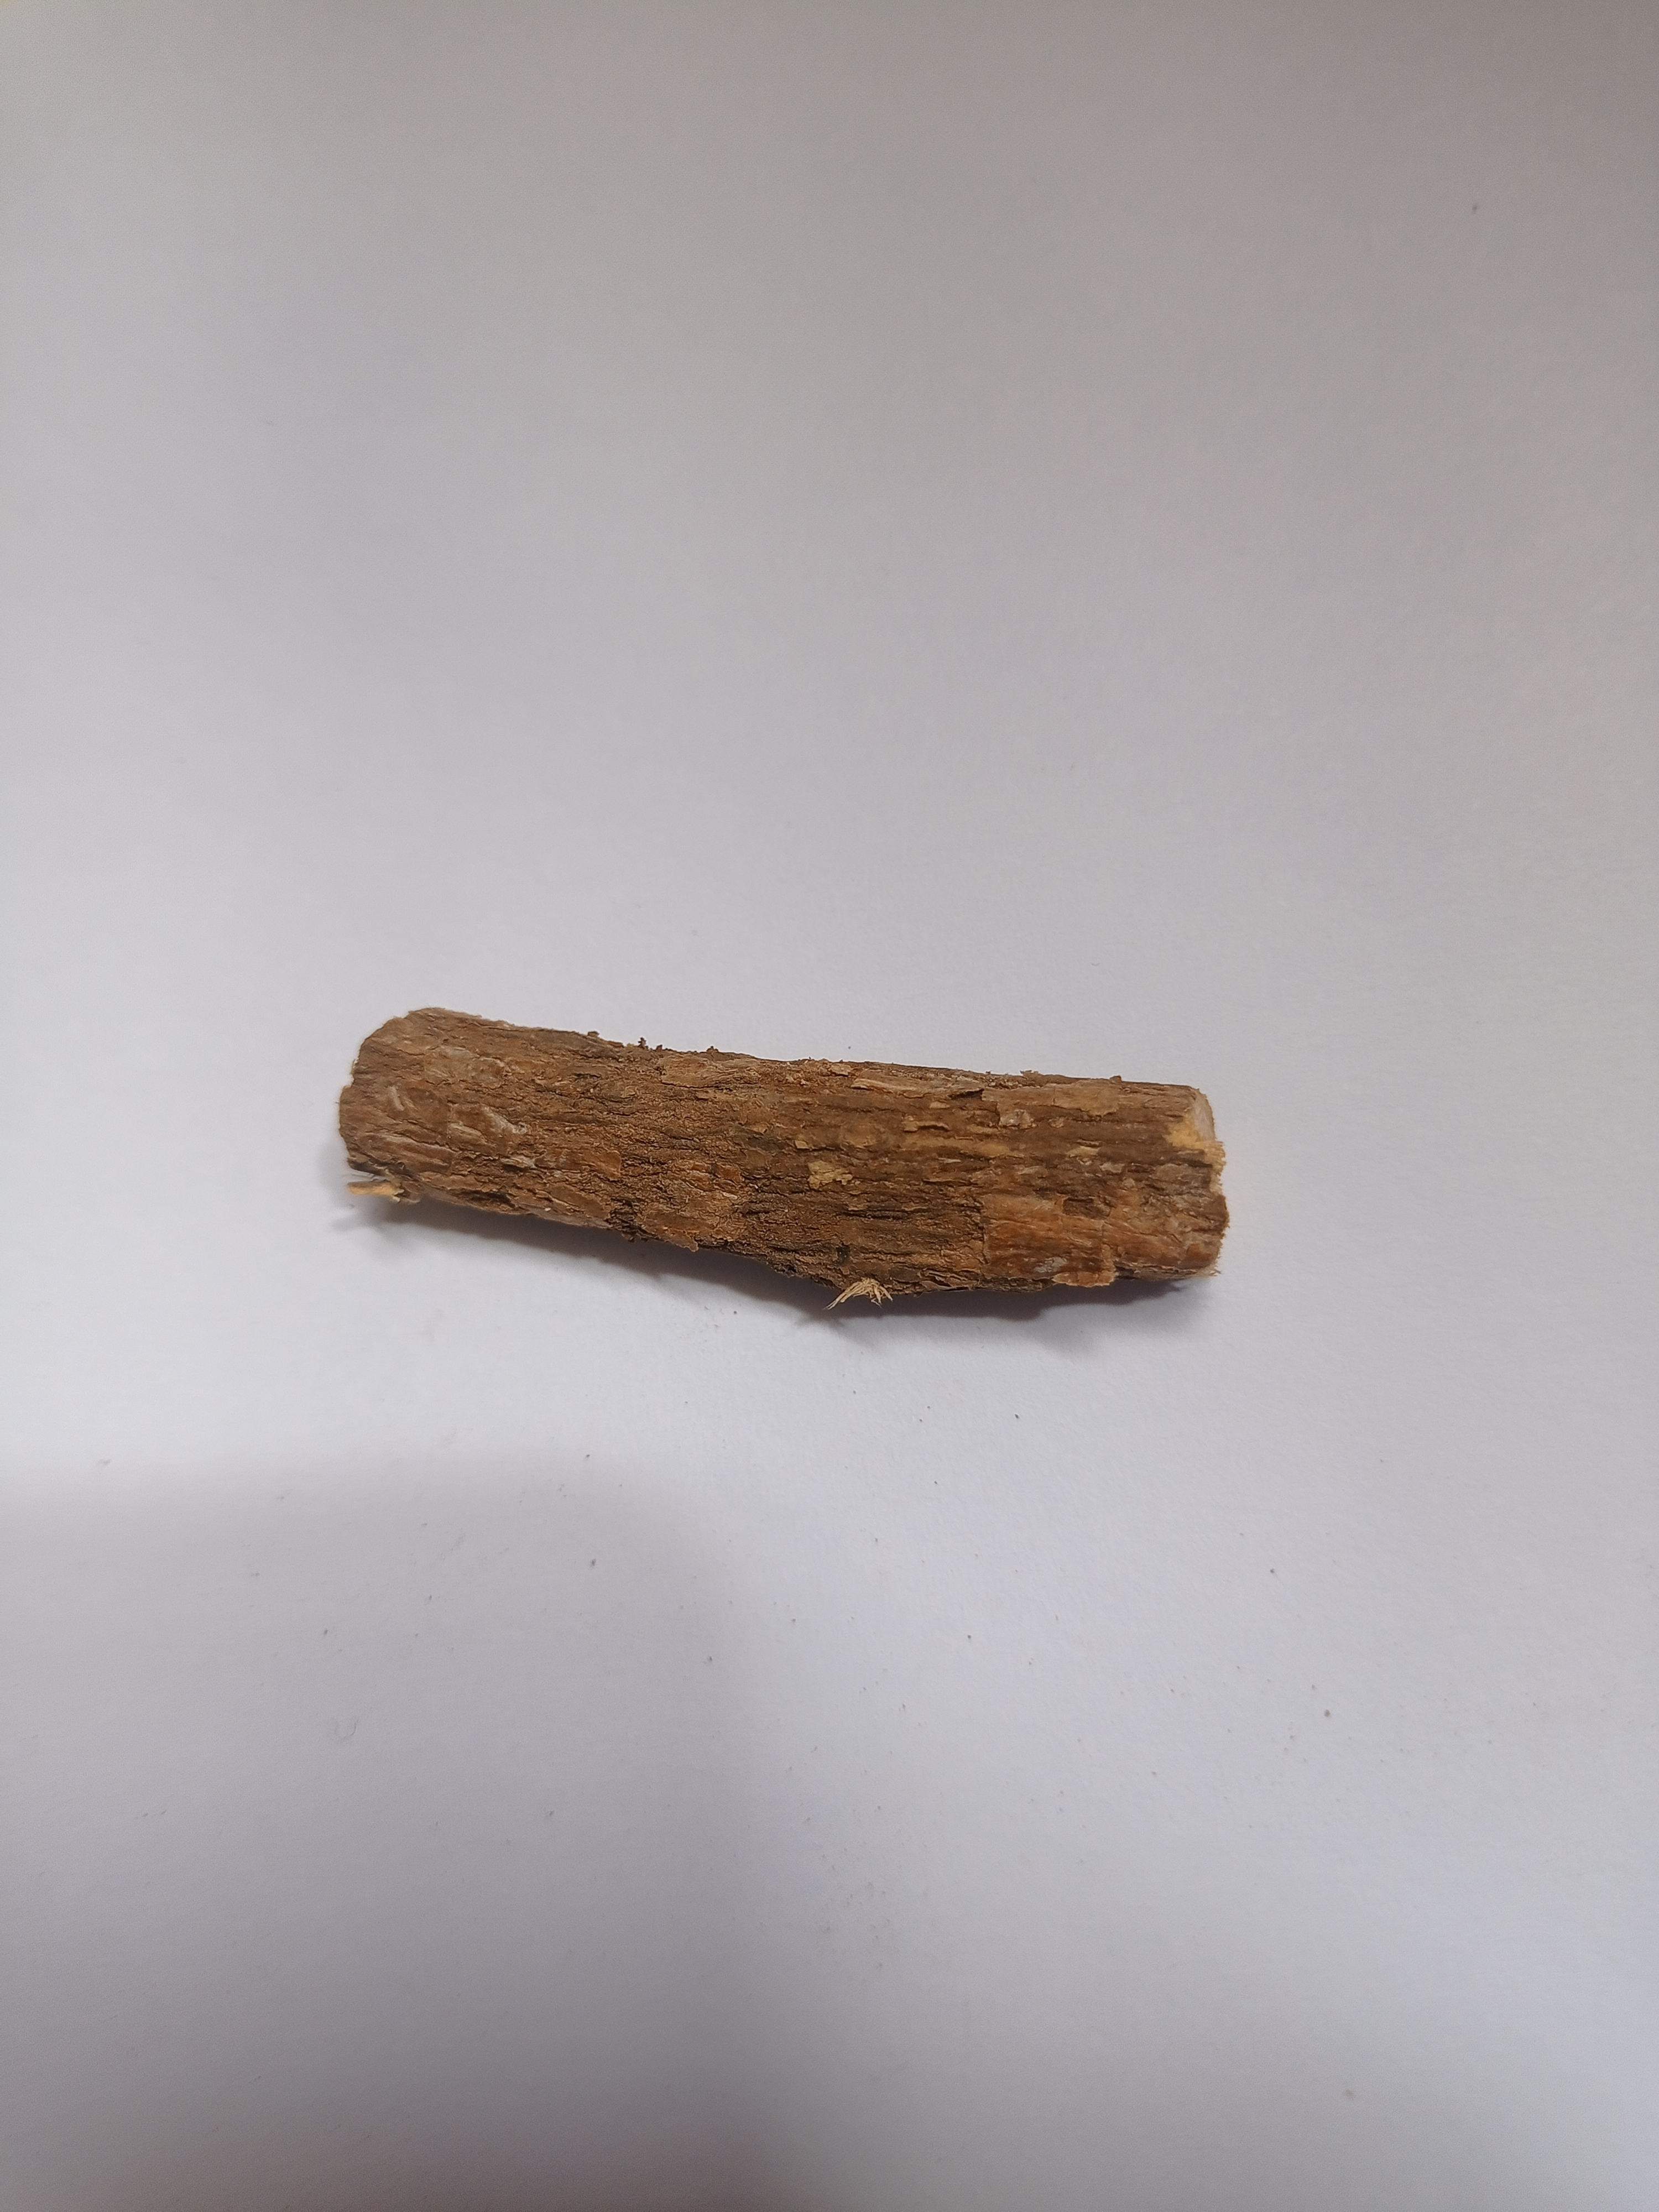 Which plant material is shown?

jesthamadh
